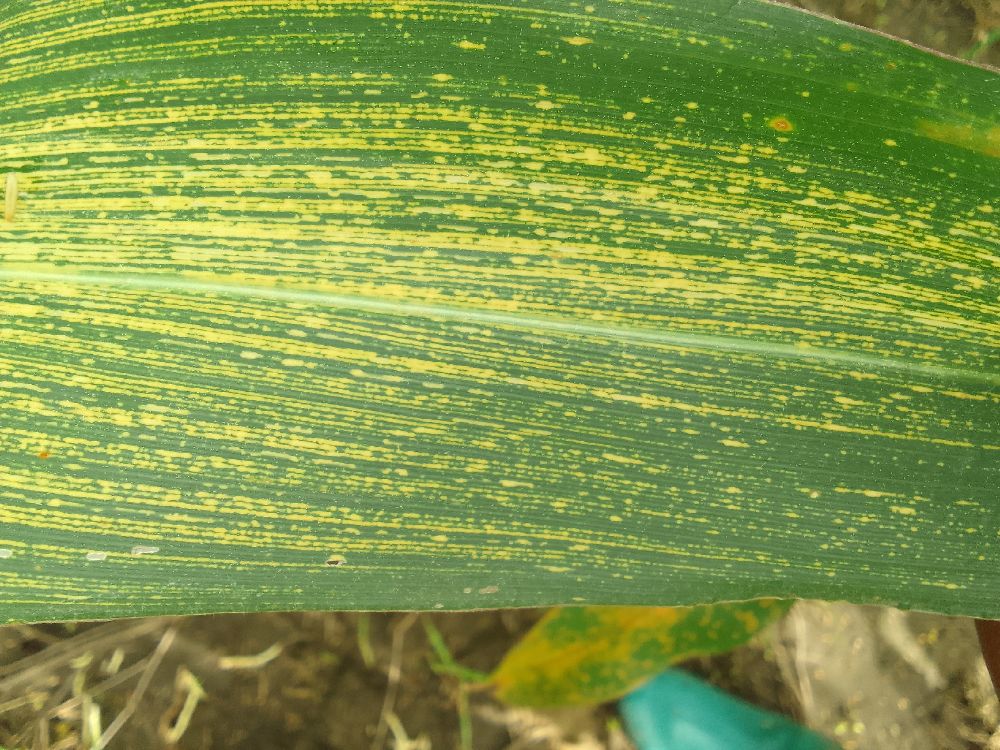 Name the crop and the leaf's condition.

maize, maize streak virus
